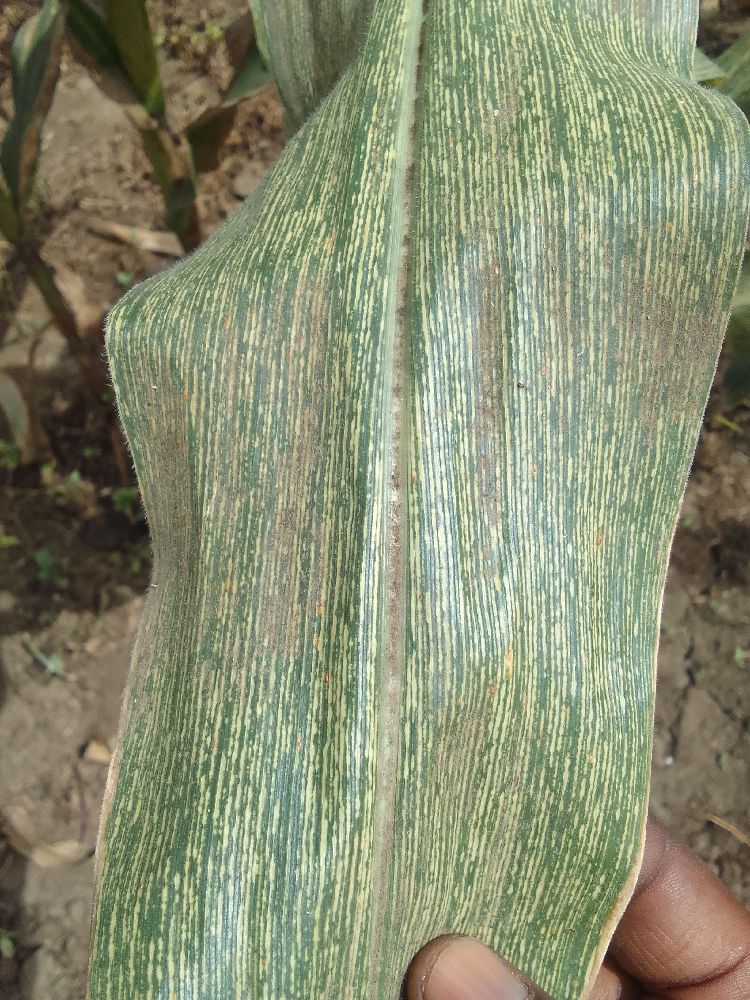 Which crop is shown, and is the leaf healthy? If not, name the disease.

maize, maize streak virus
